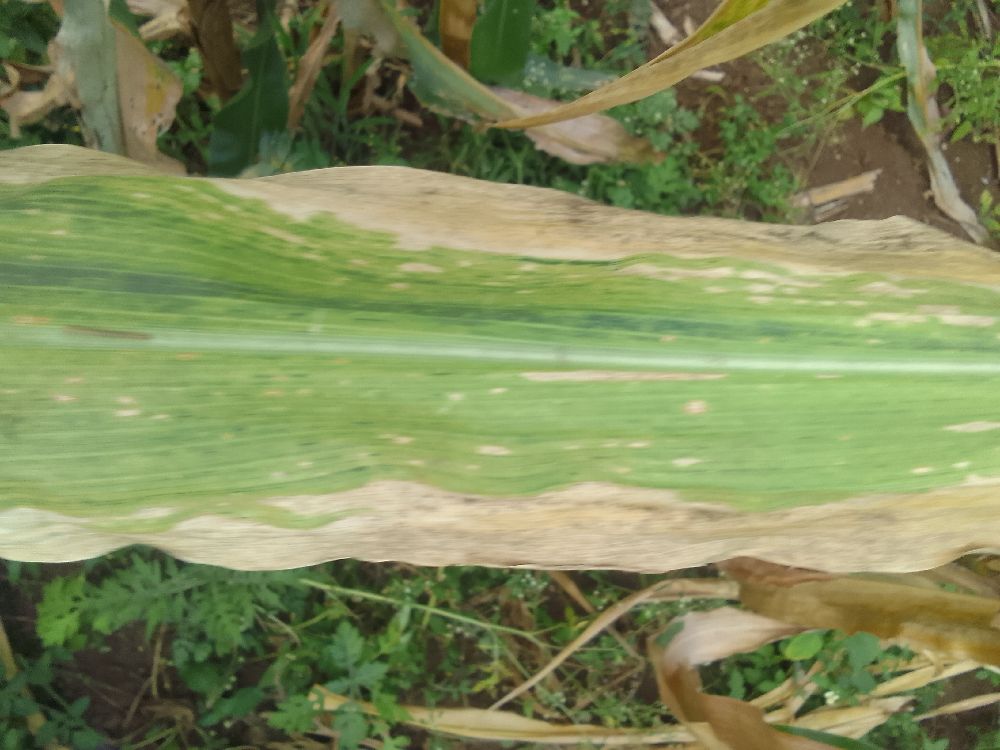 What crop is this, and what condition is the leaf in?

maize, maize lethal necrosis
